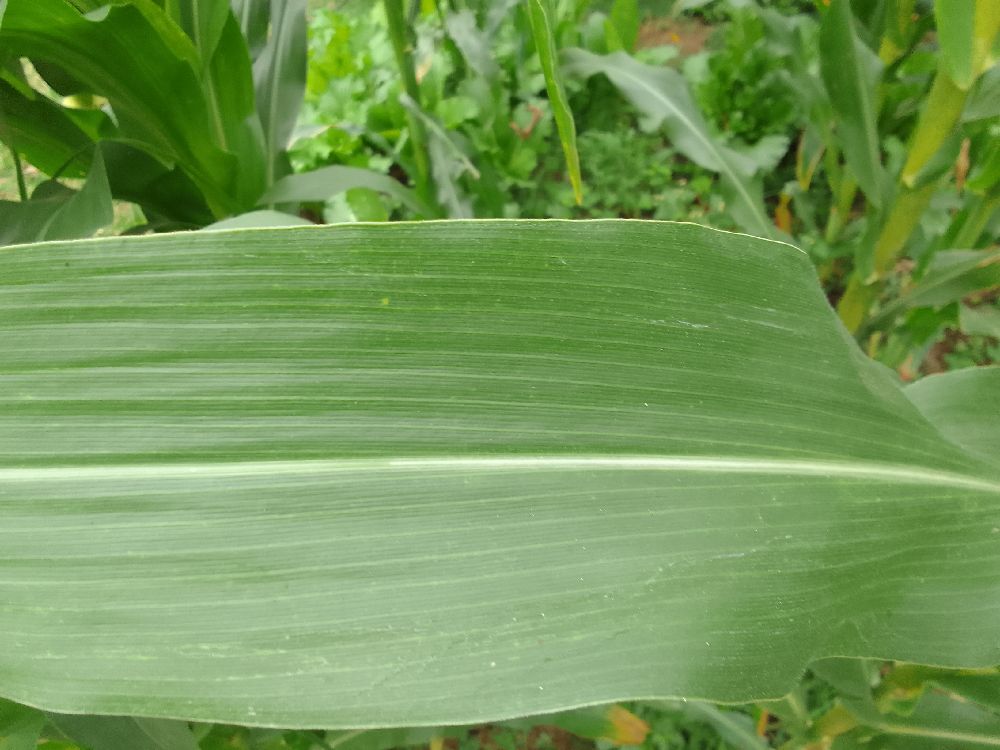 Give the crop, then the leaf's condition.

maize, healthy
